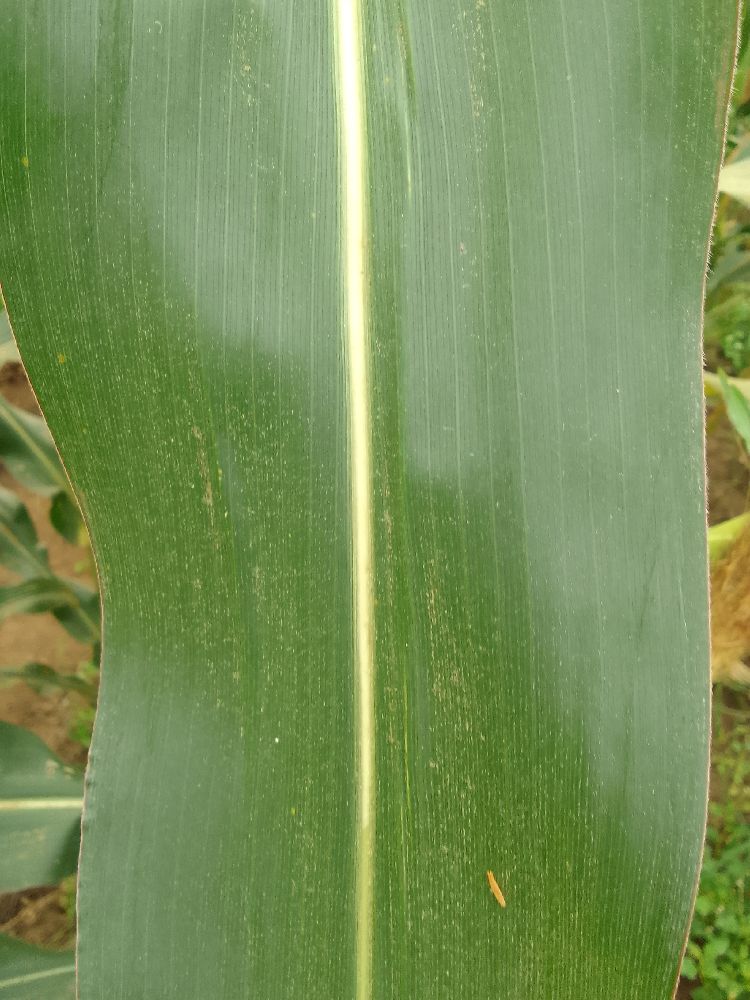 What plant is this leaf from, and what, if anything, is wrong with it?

maize, healthy
